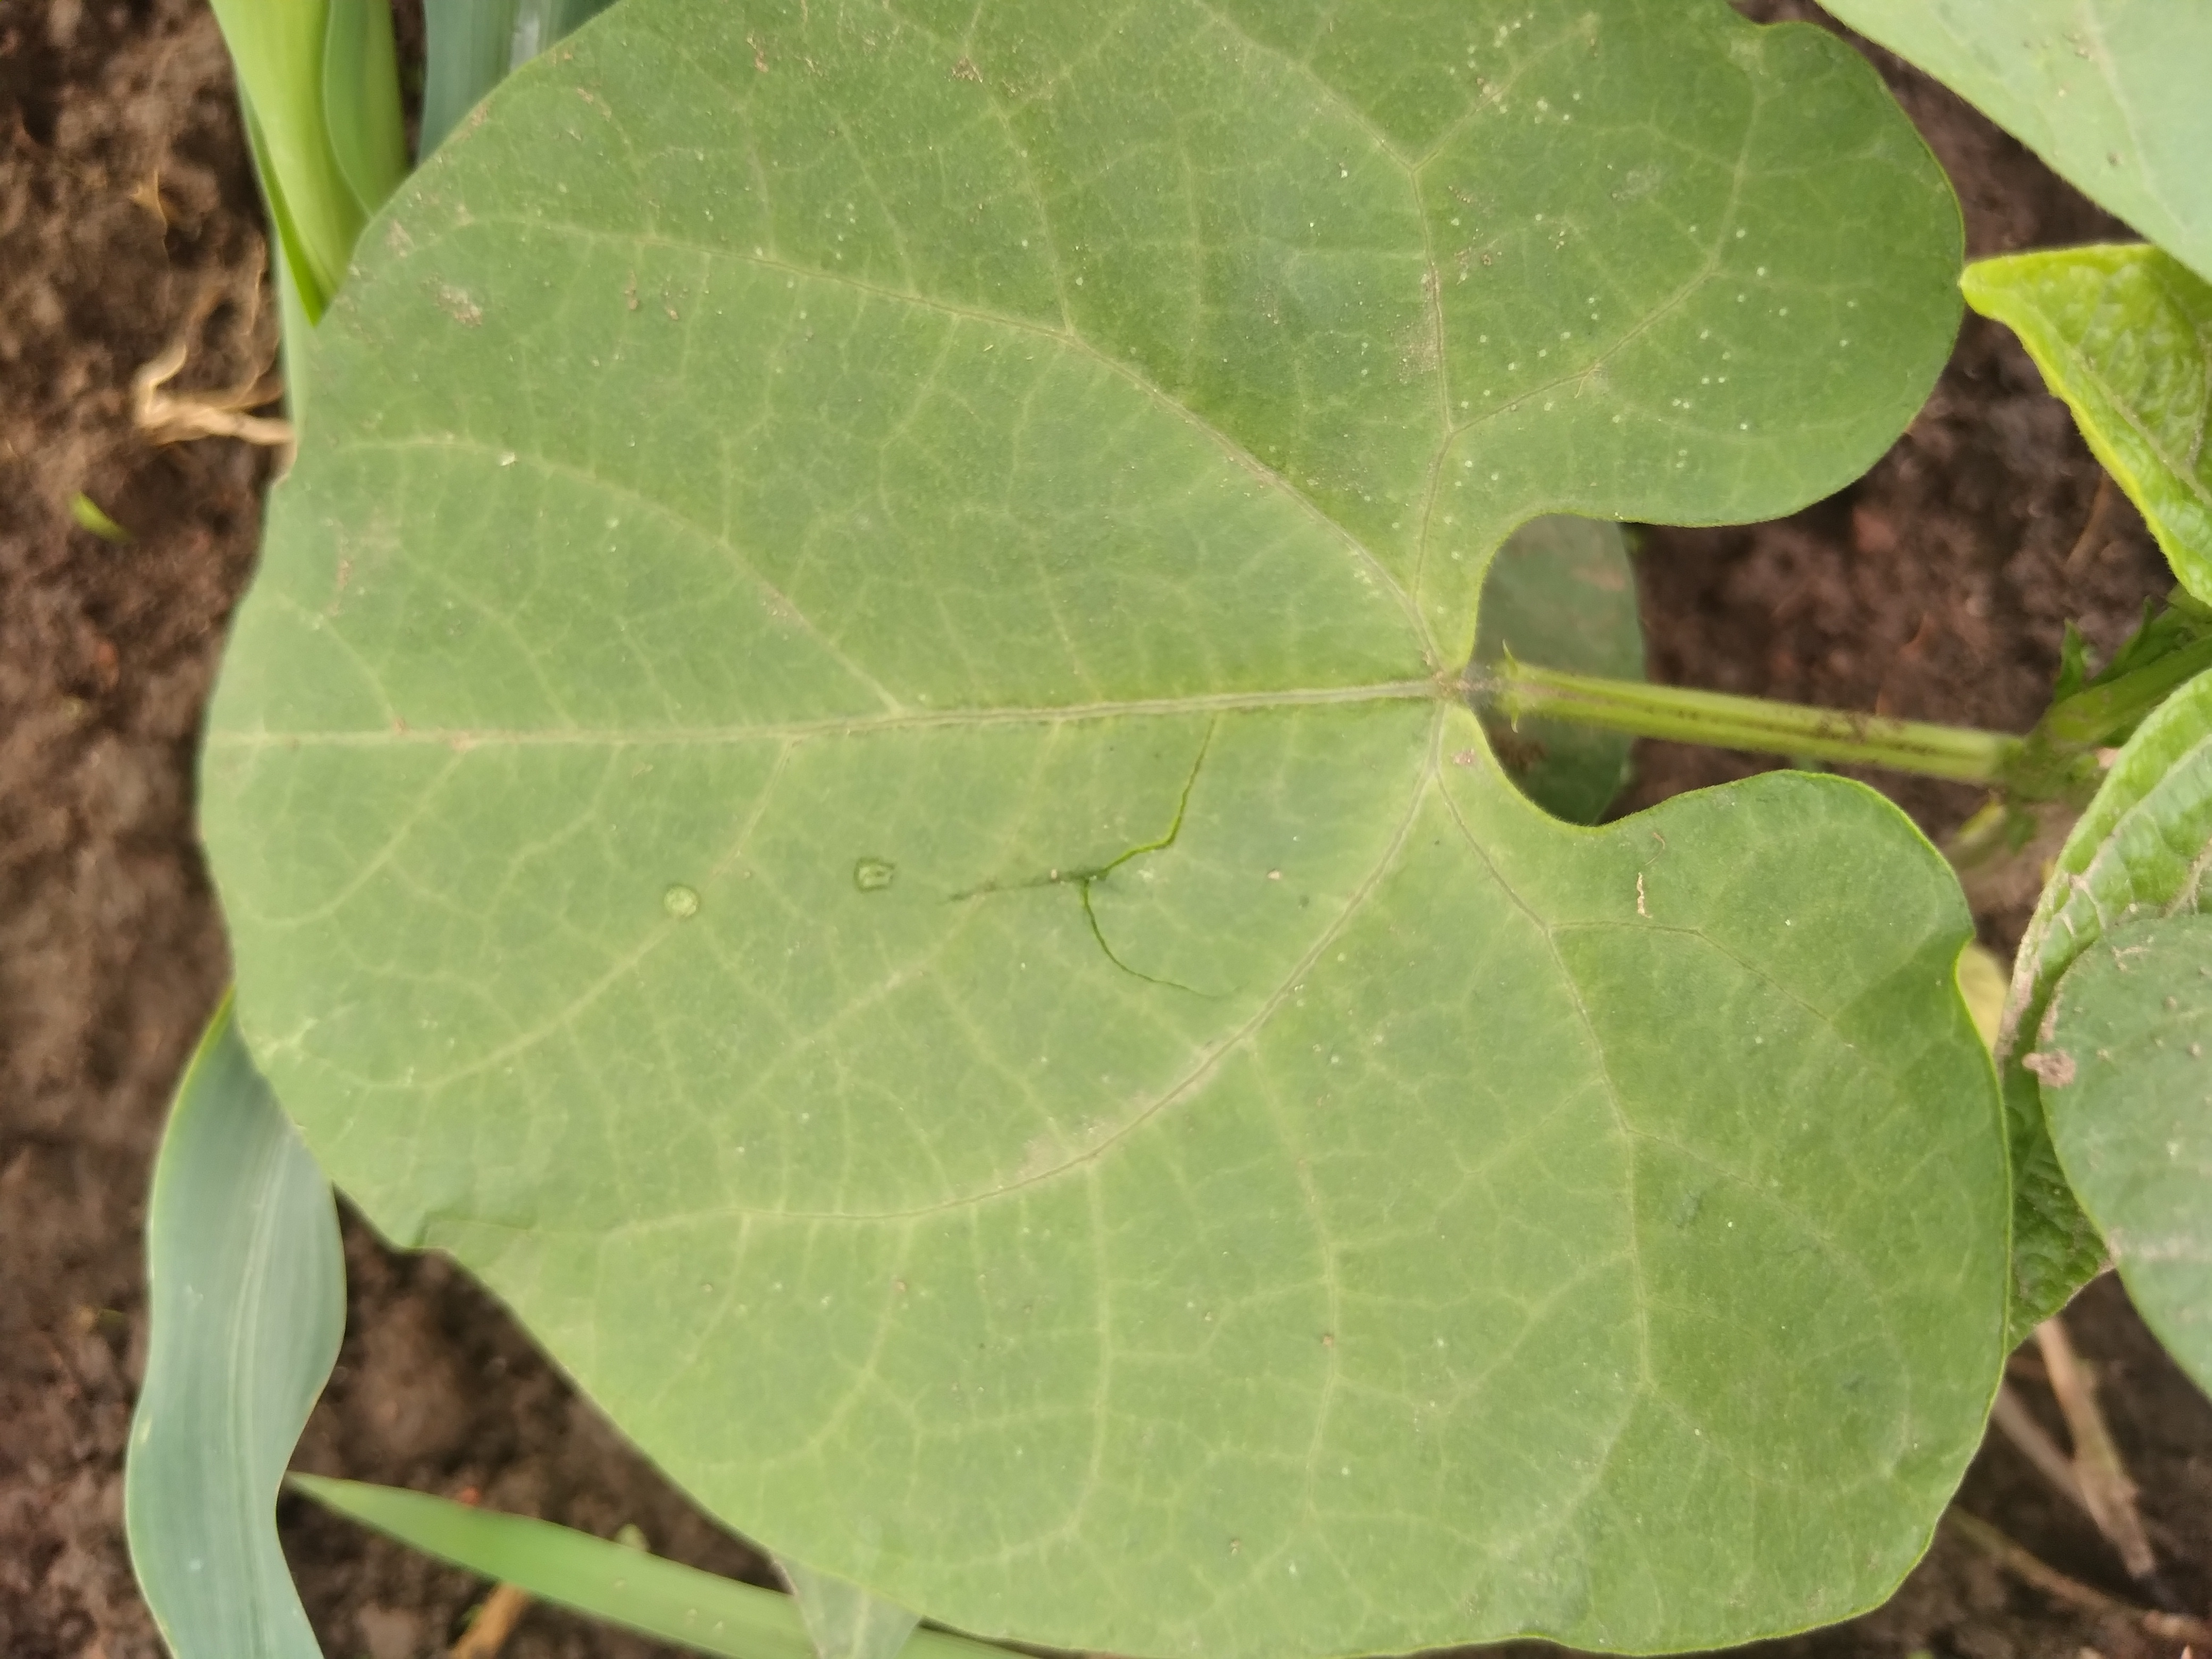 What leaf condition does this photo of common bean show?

healthy
